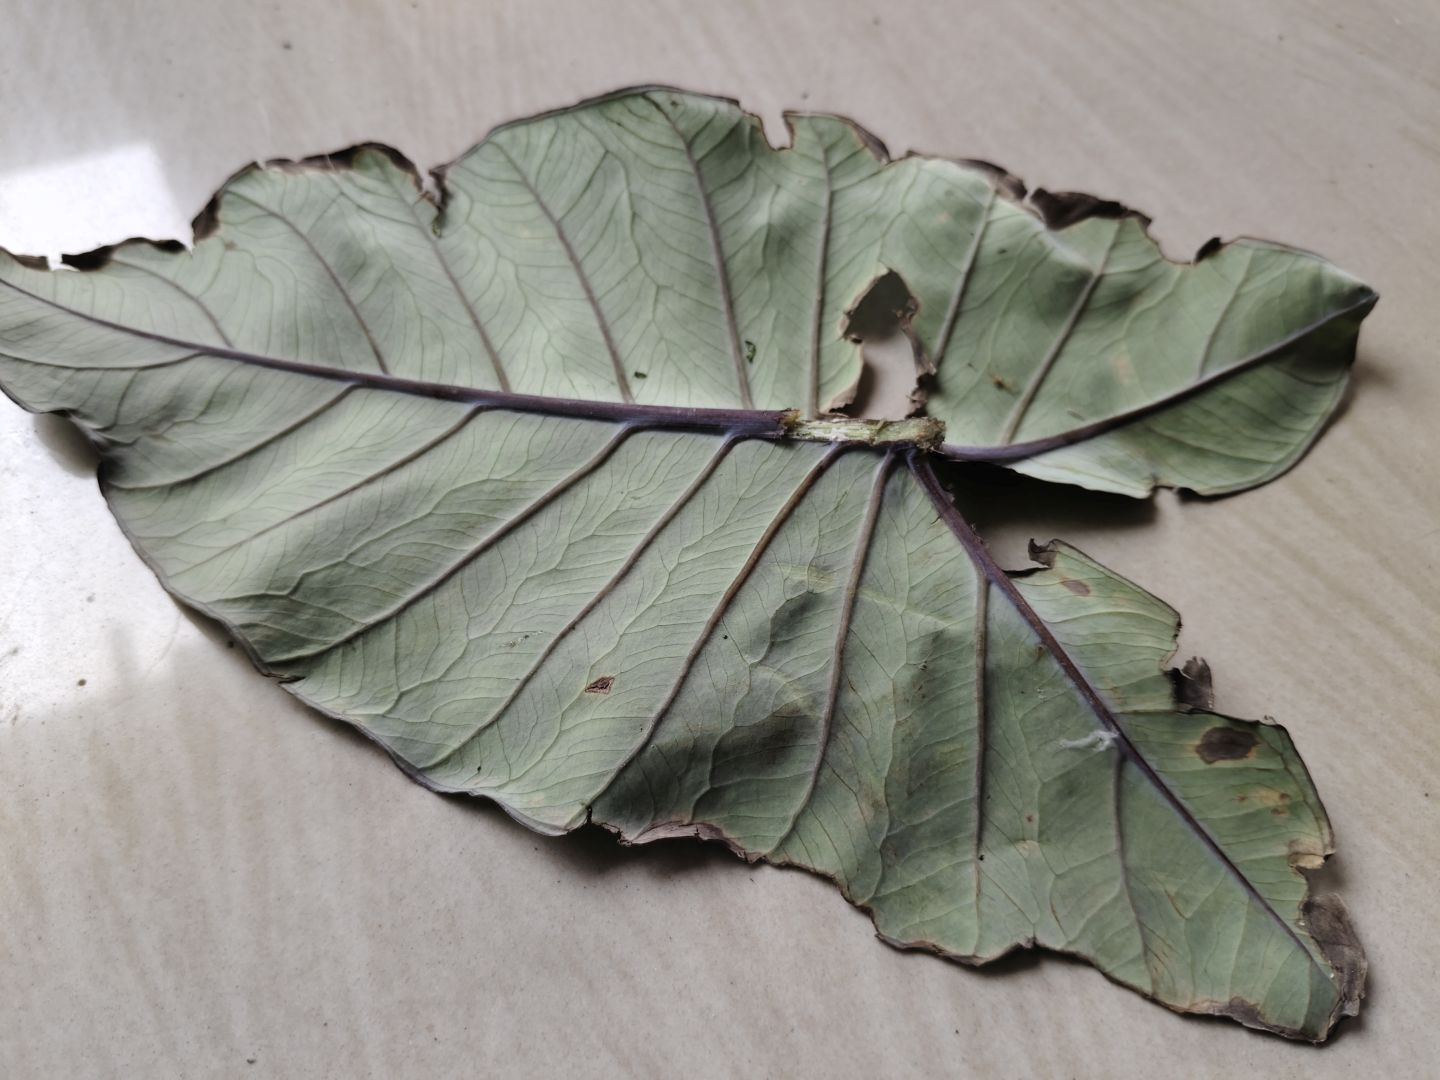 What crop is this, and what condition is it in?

taro, leaf blight
